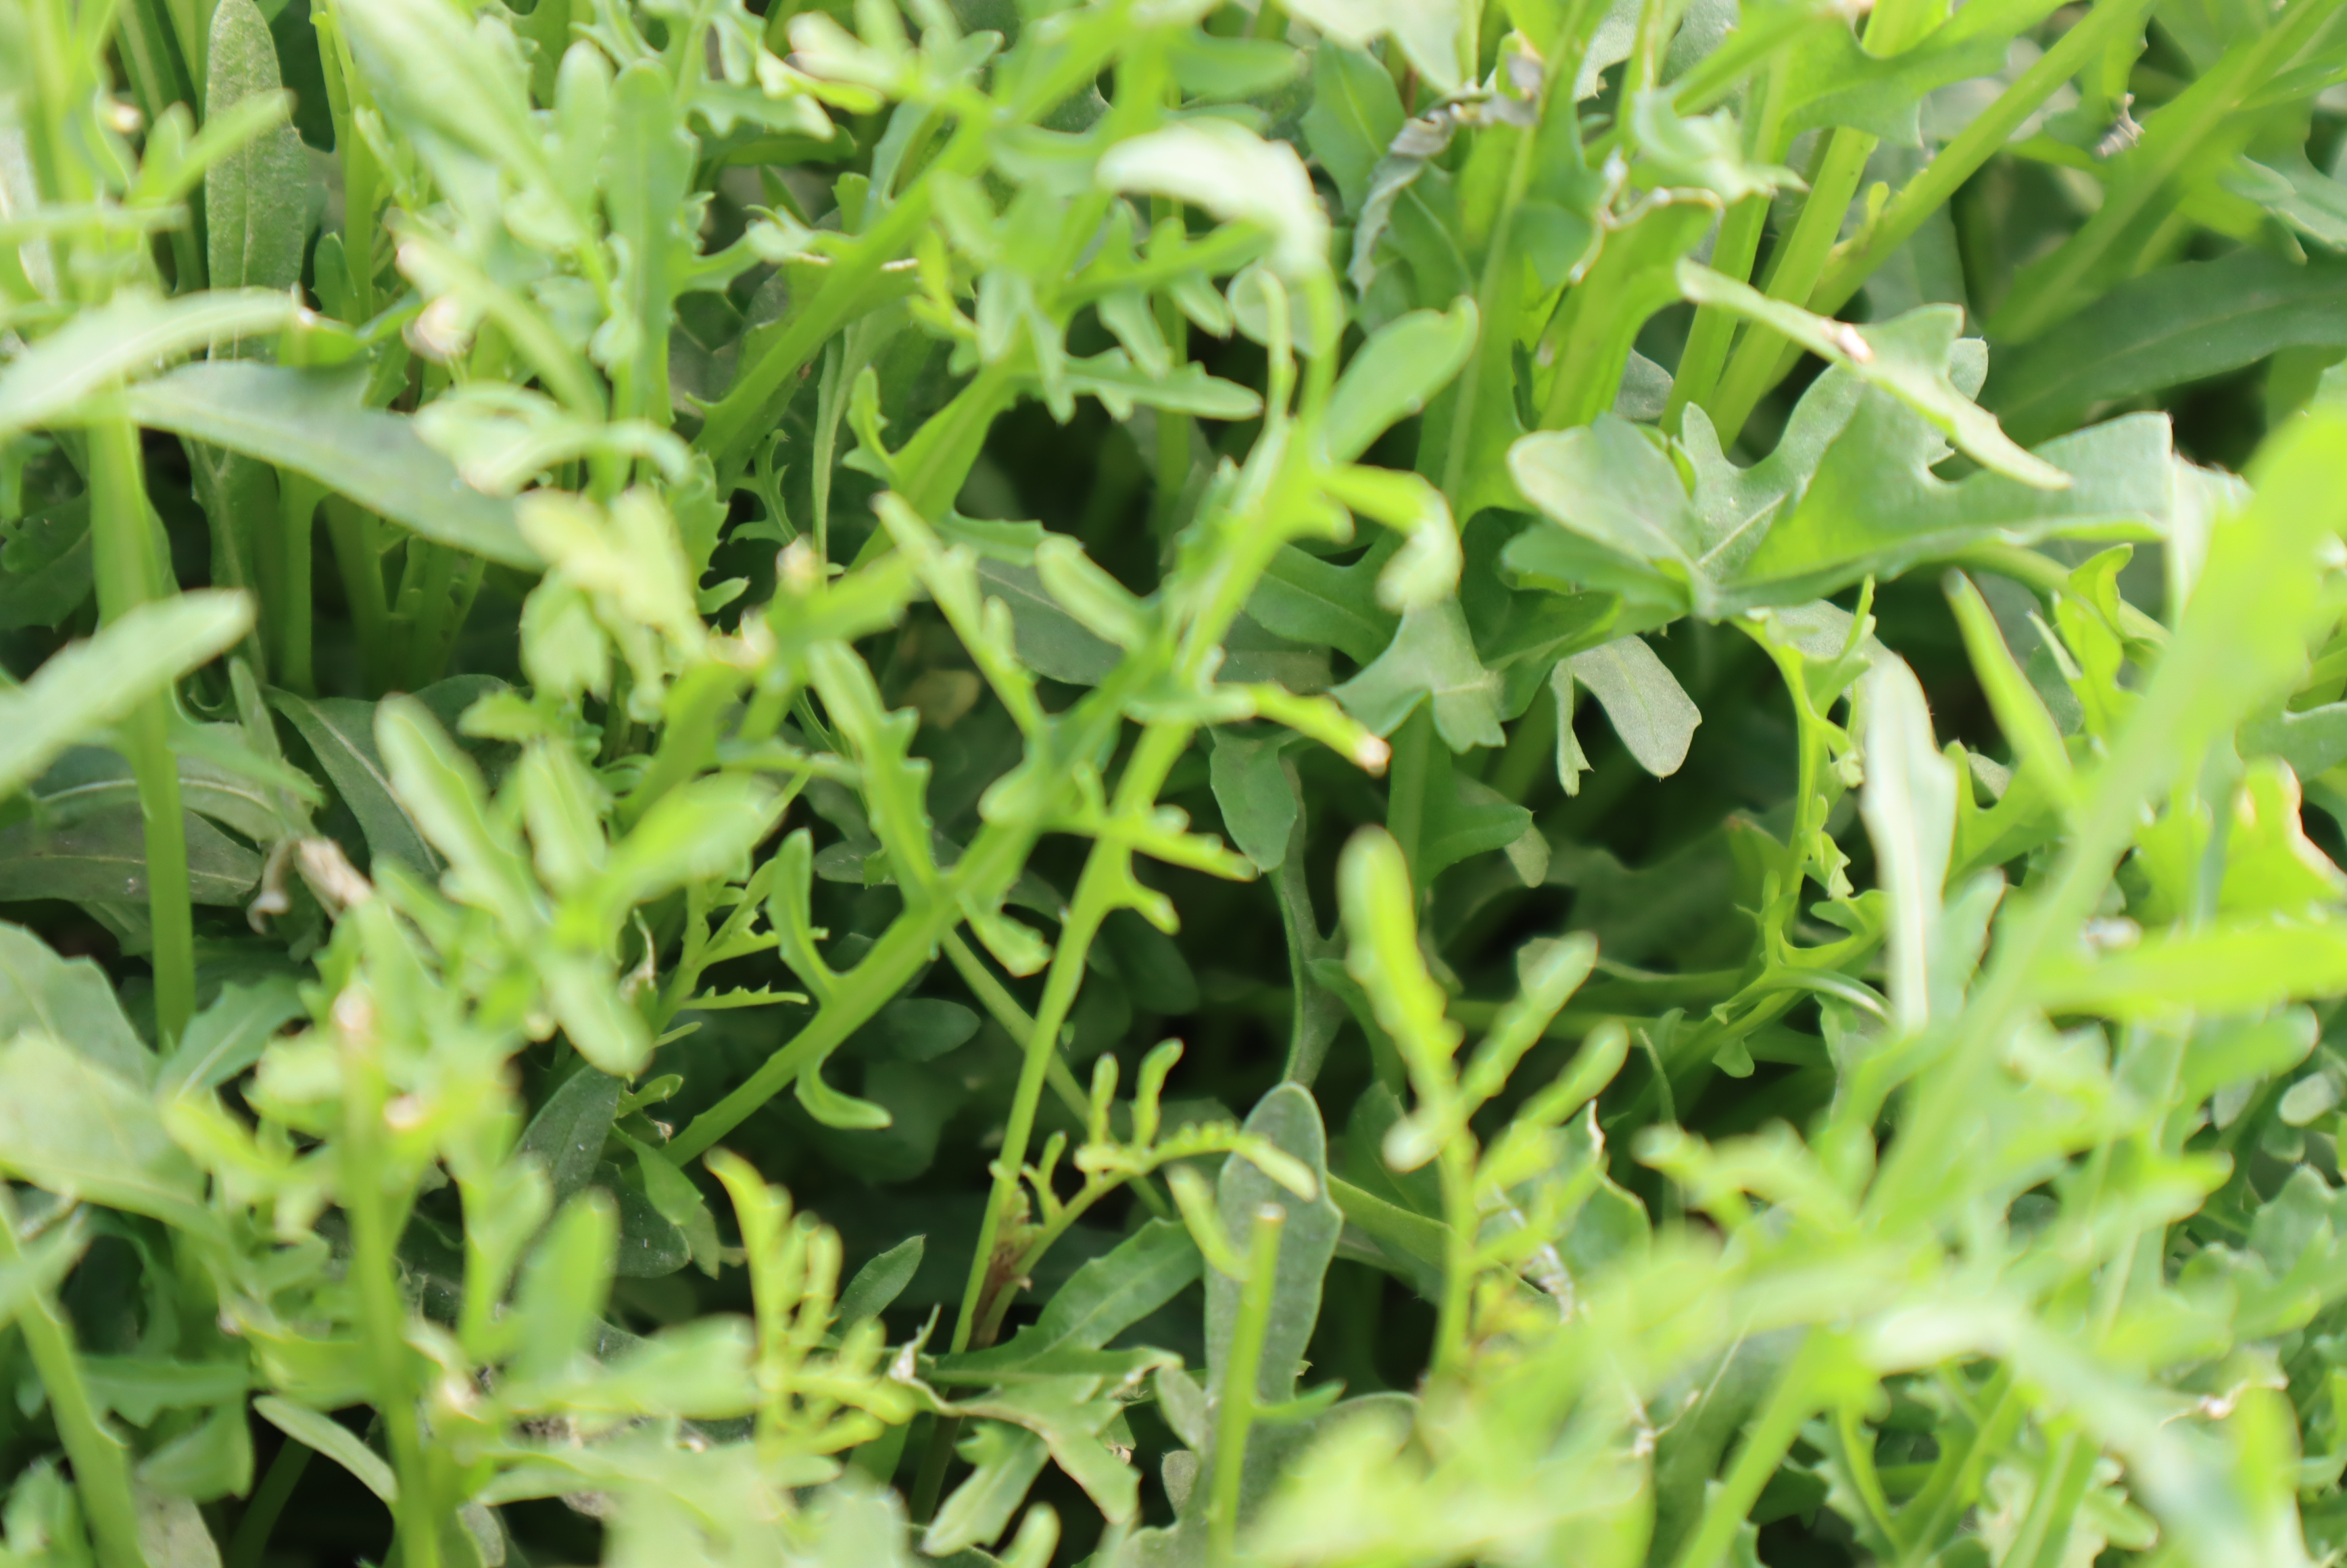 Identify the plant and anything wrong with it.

rocket, mechanical damage
